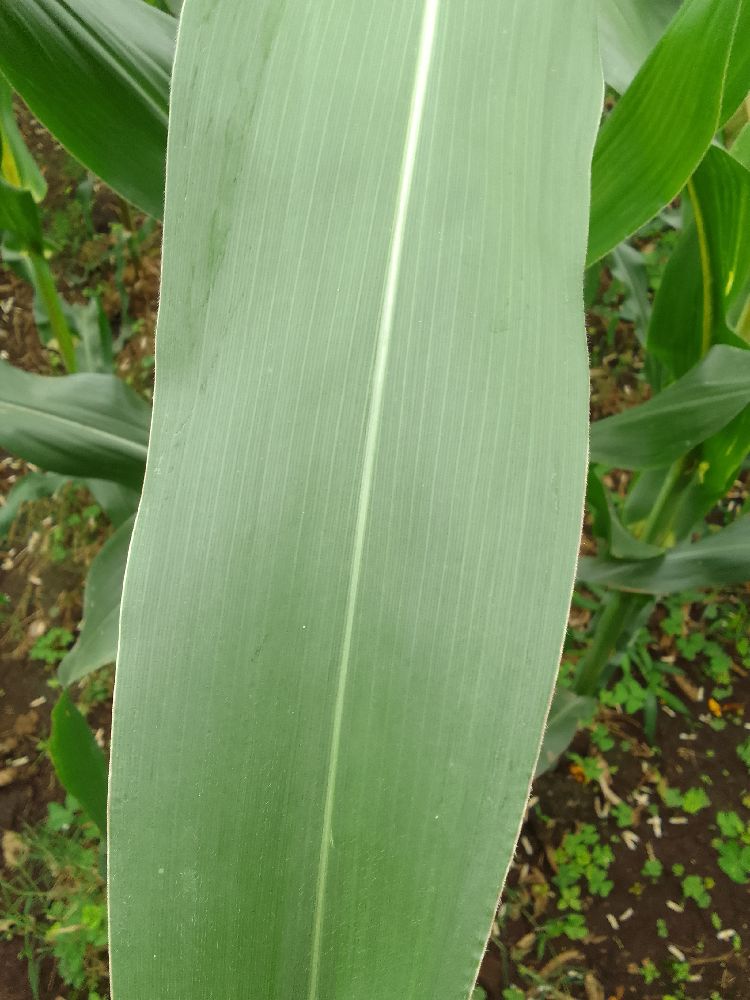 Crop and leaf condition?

maize, healthy
